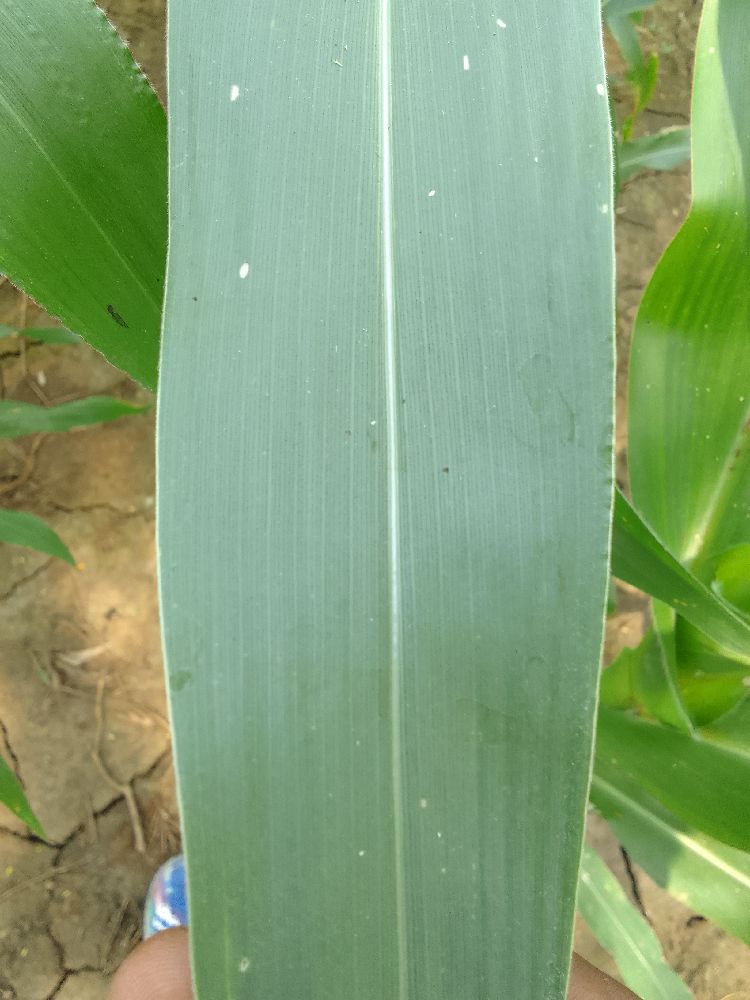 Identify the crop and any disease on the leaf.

maize, healthy
